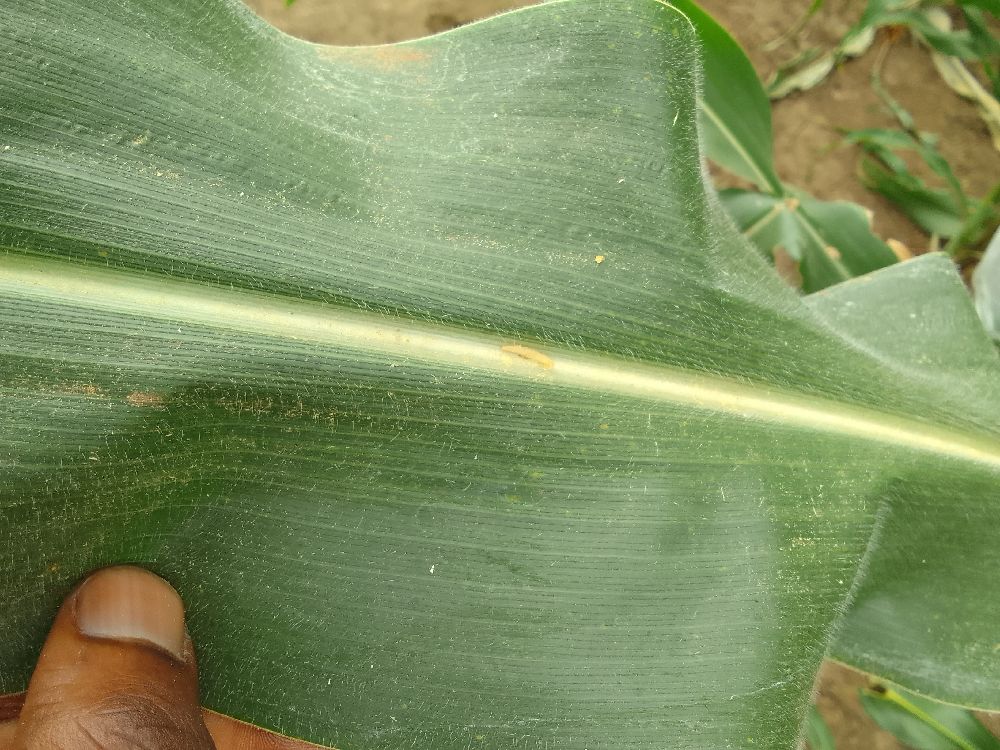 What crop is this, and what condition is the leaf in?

maize, healthy
